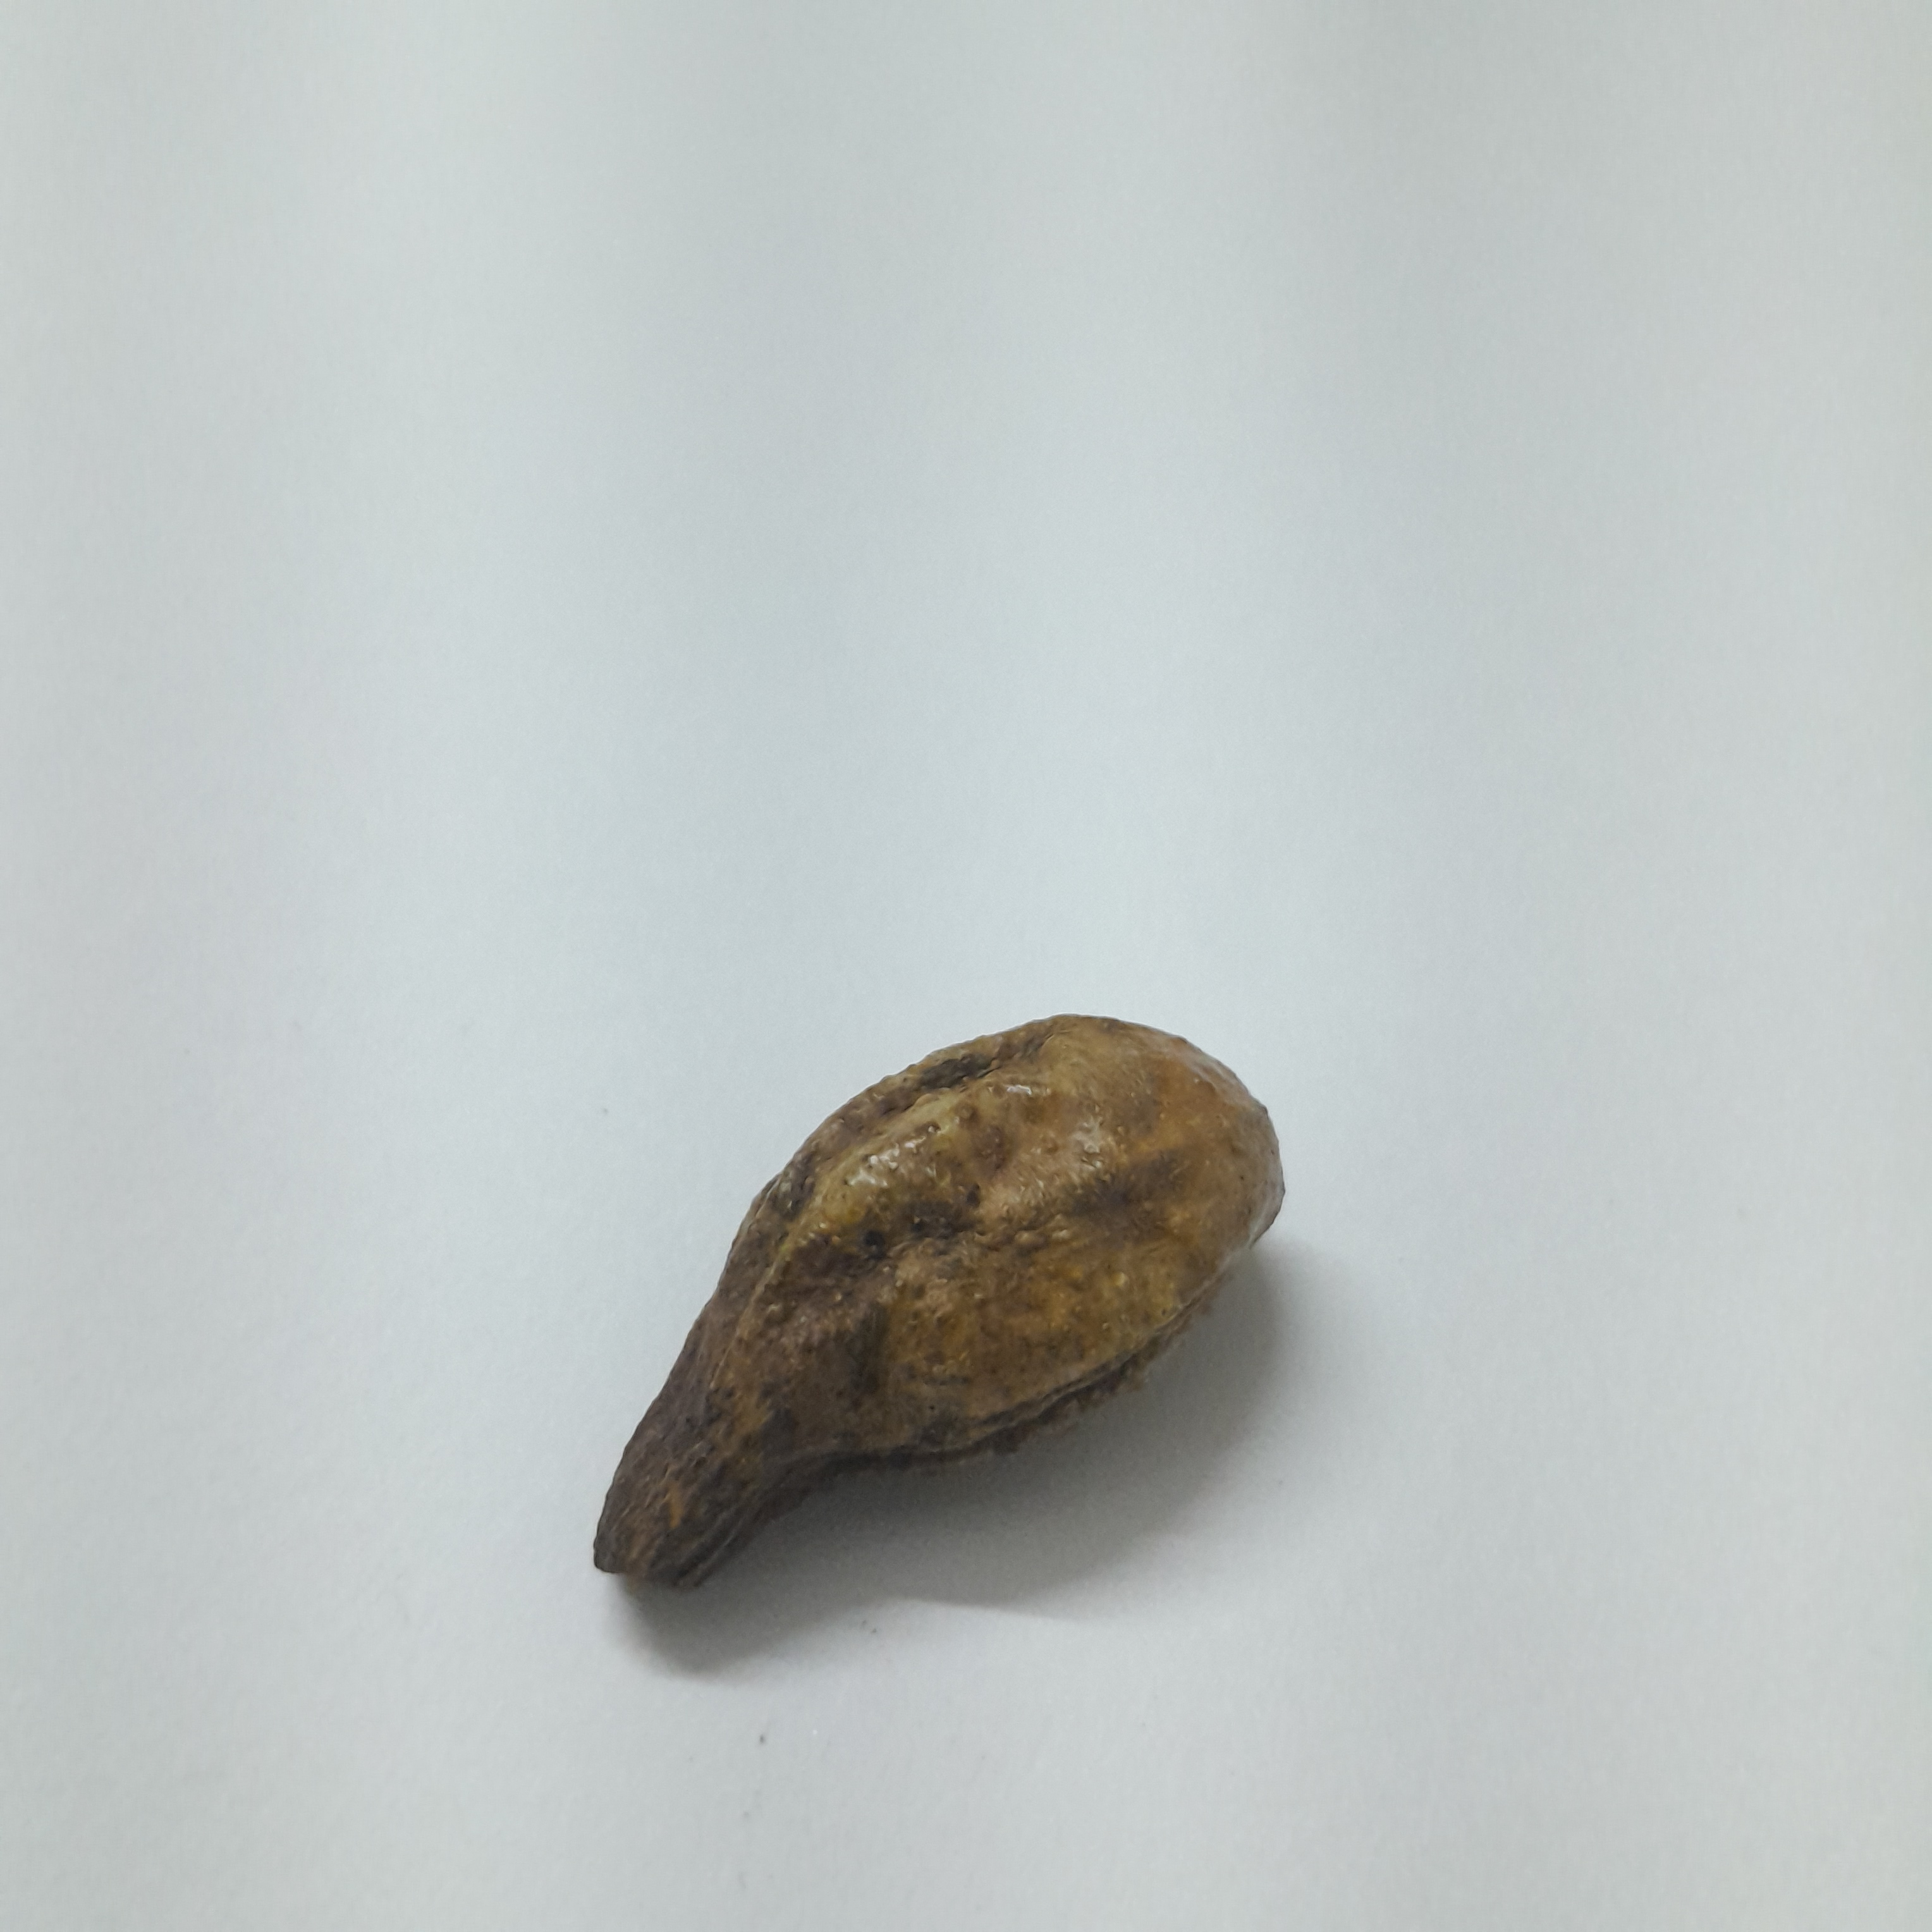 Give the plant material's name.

hirdaa
